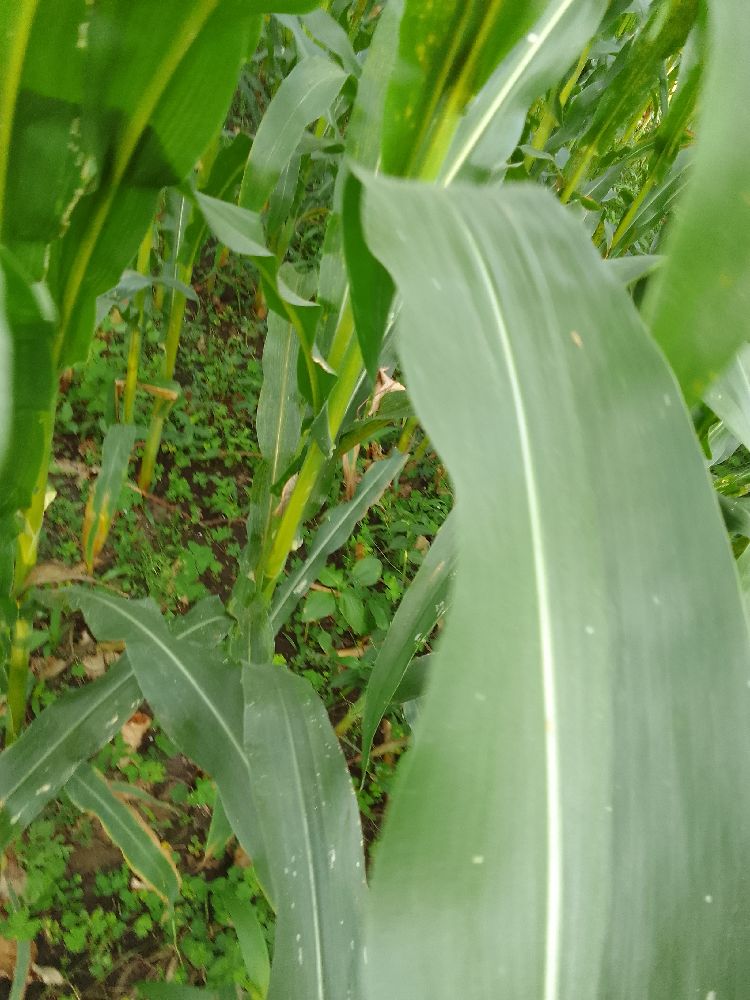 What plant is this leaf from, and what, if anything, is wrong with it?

maize, healthy
